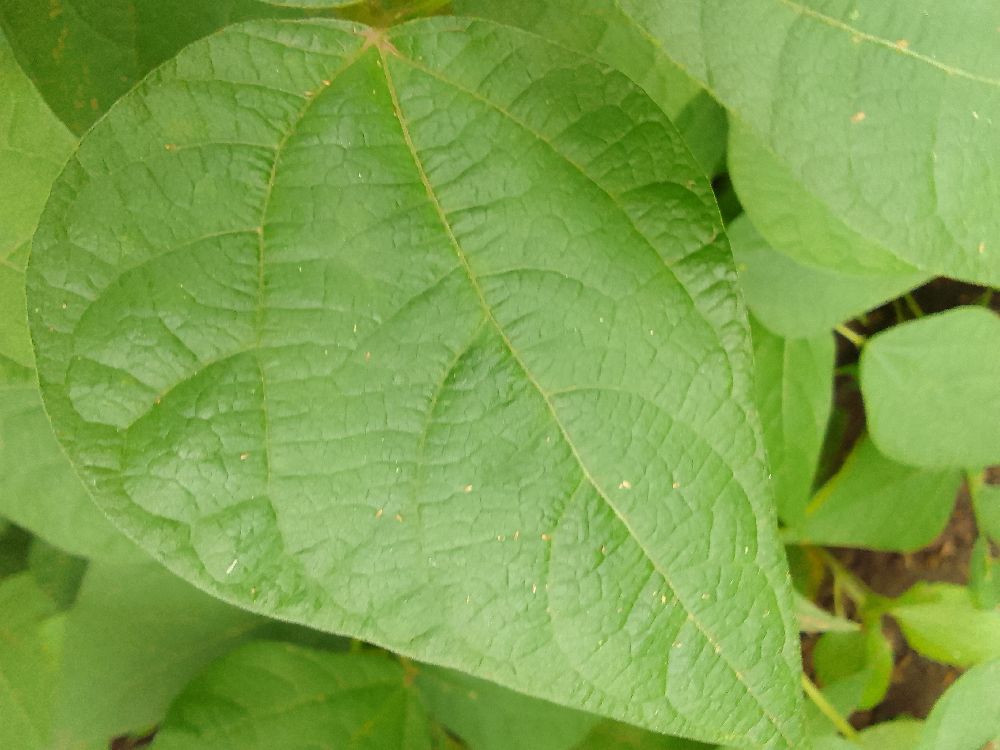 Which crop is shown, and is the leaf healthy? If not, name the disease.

common bean, healthy
